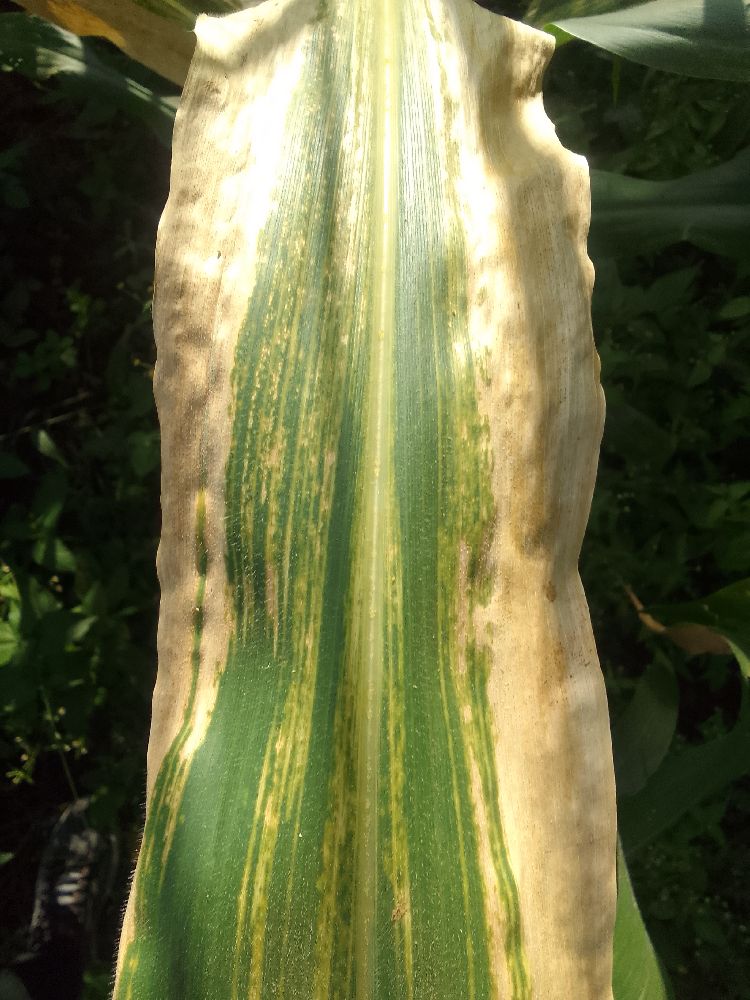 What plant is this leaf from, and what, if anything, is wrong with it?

maize, maize lethal necrosis
